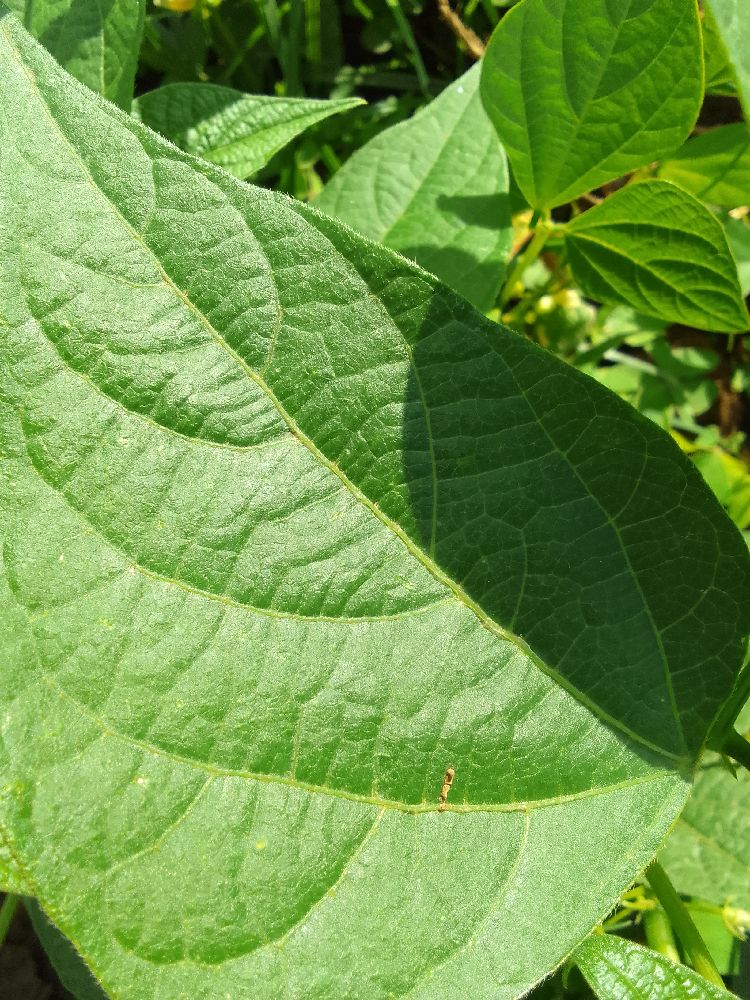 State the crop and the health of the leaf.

common bean, healthy
